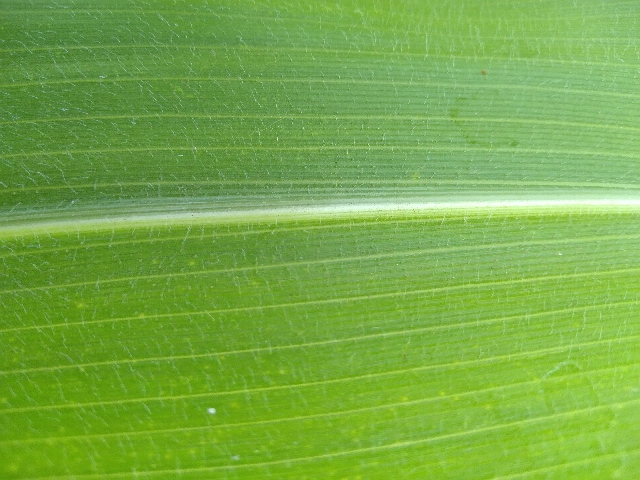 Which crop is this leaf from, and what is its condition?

maize, healthy
